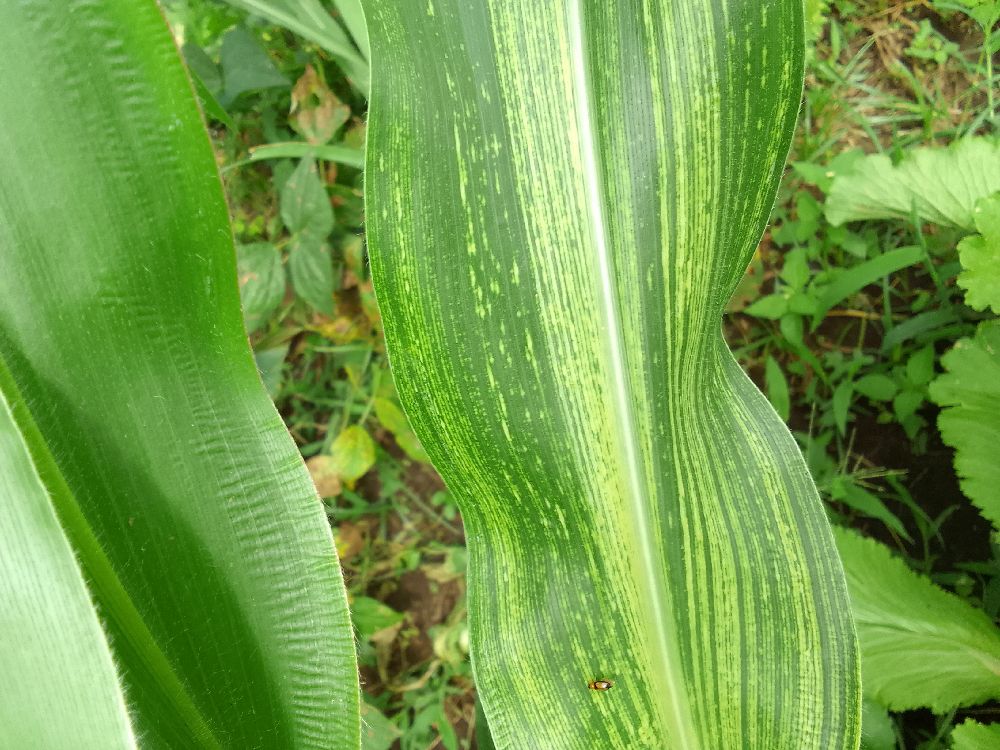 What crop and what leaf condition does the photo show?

maize, maize streak virus
